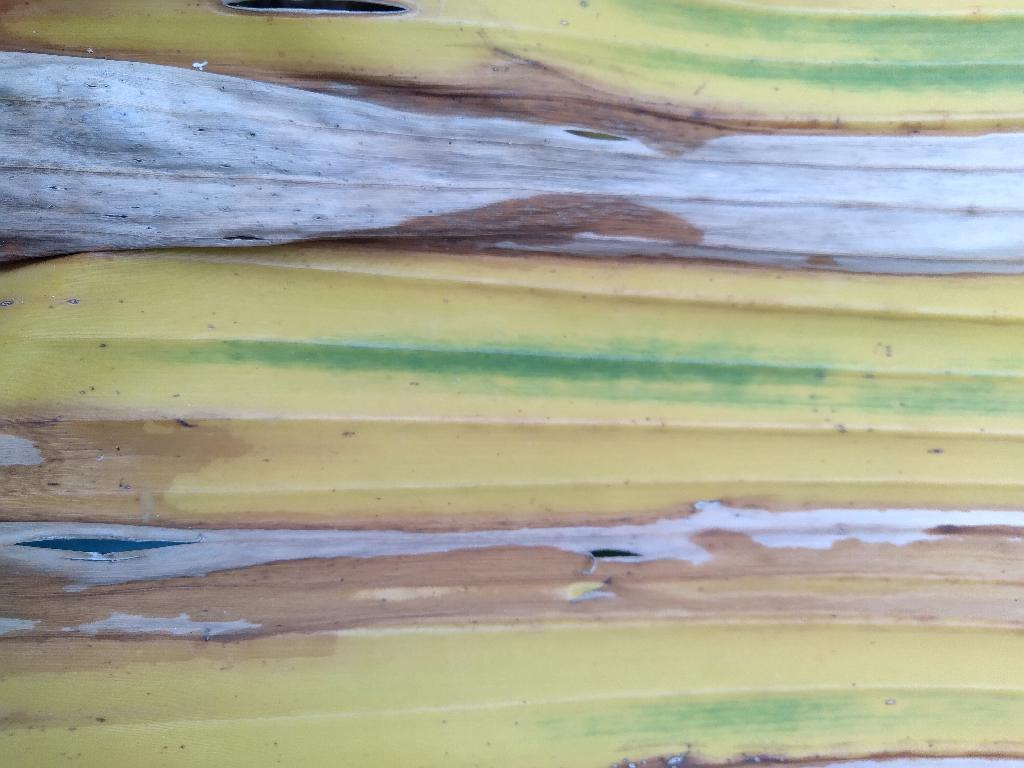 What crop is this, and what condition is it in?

banana, fusarium wilt race 1
